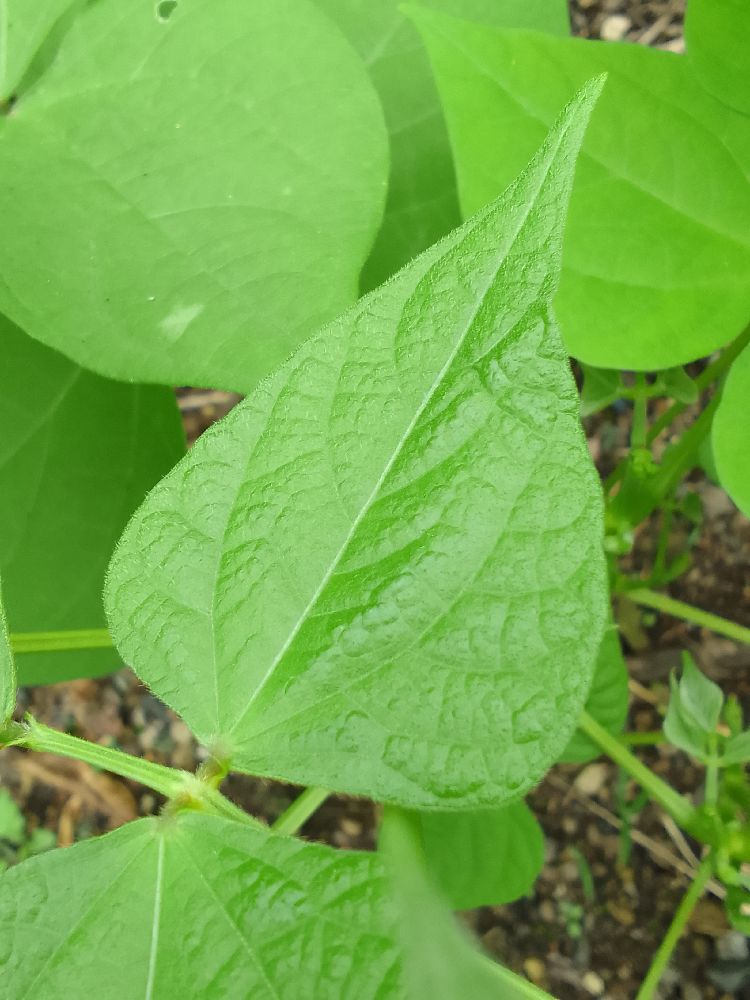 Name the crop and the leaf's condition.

common bean, healthy
